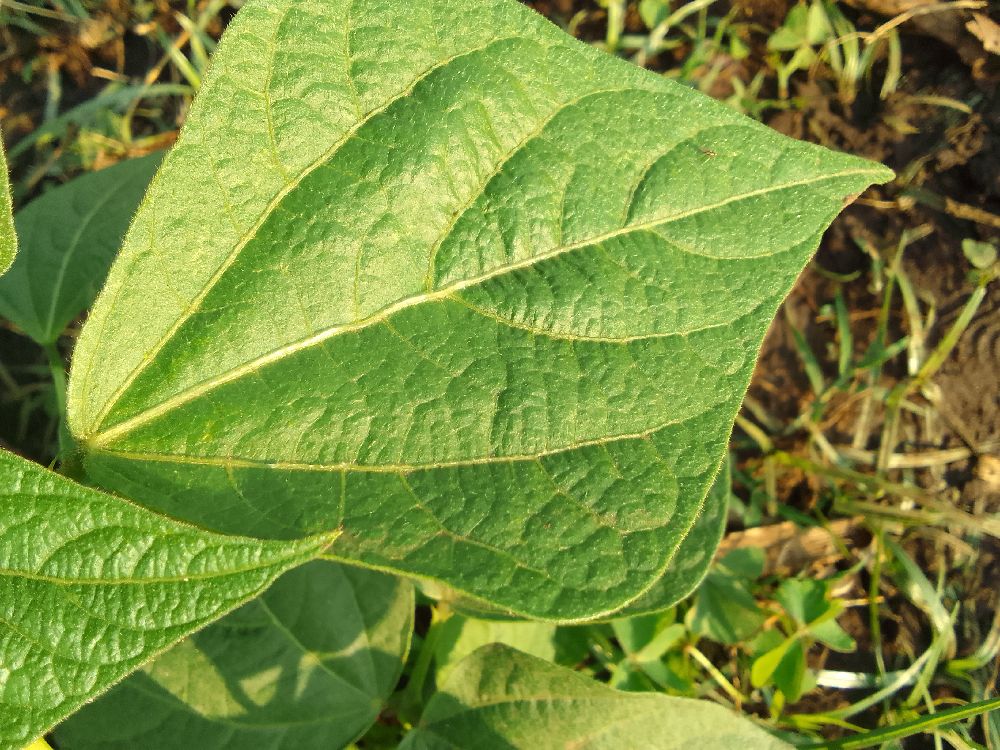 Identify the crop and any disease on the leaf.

common bean, healthy
